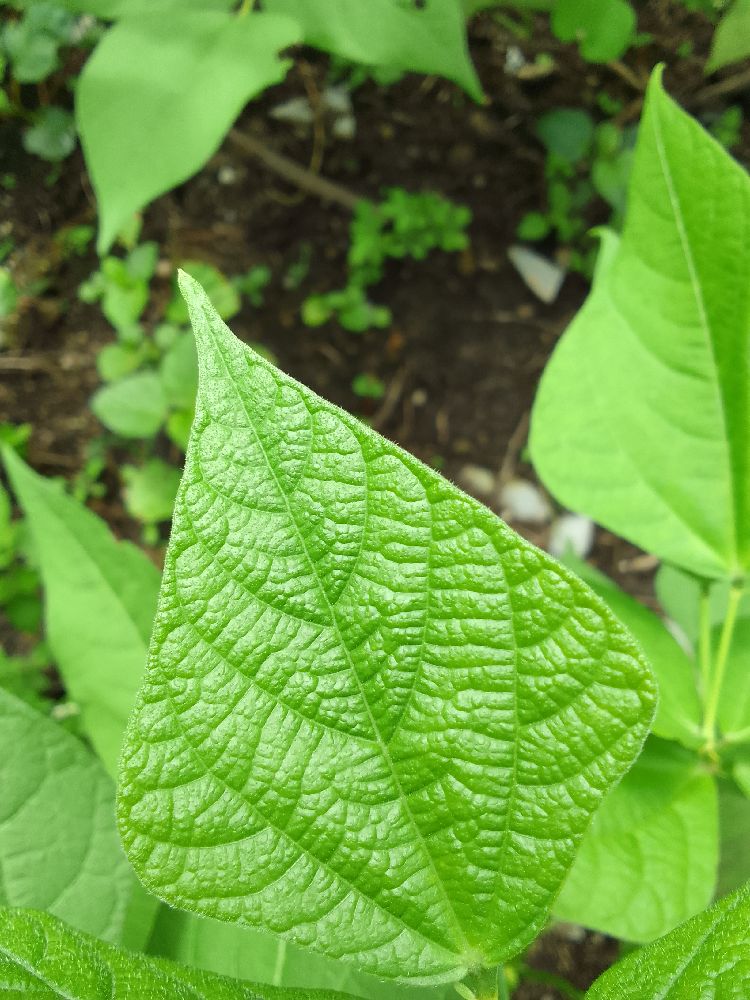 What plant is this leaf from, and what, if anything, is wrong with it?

common bean, healthy
